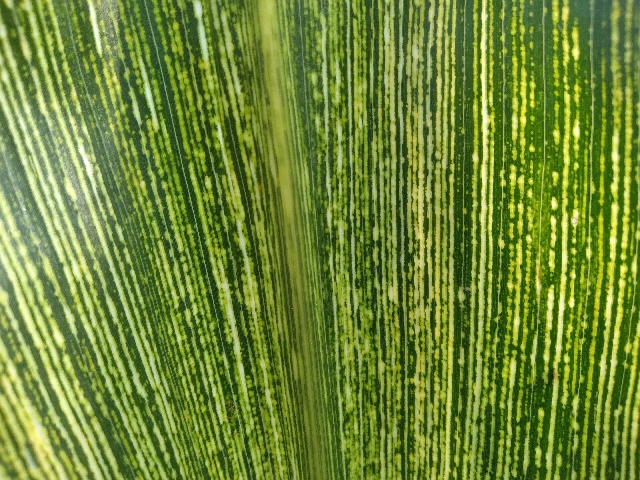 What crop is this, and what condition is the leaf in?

maize, maize streak virus
